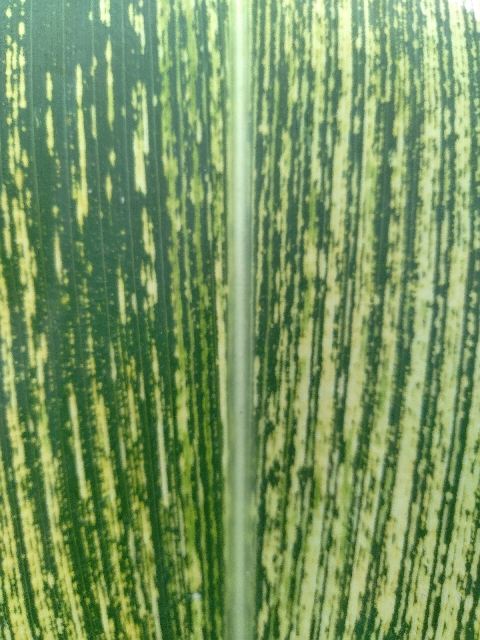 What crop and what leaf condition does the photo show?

maize, maize streak virus
